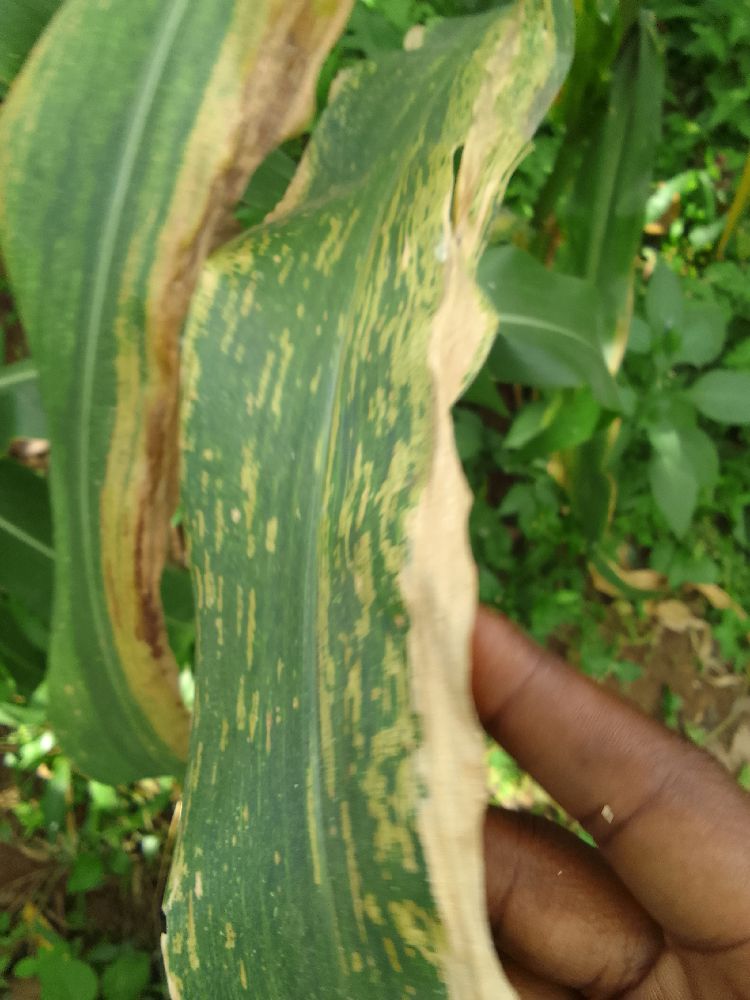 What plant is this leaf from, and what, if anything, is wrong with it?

maize, maize lethal necrosis
